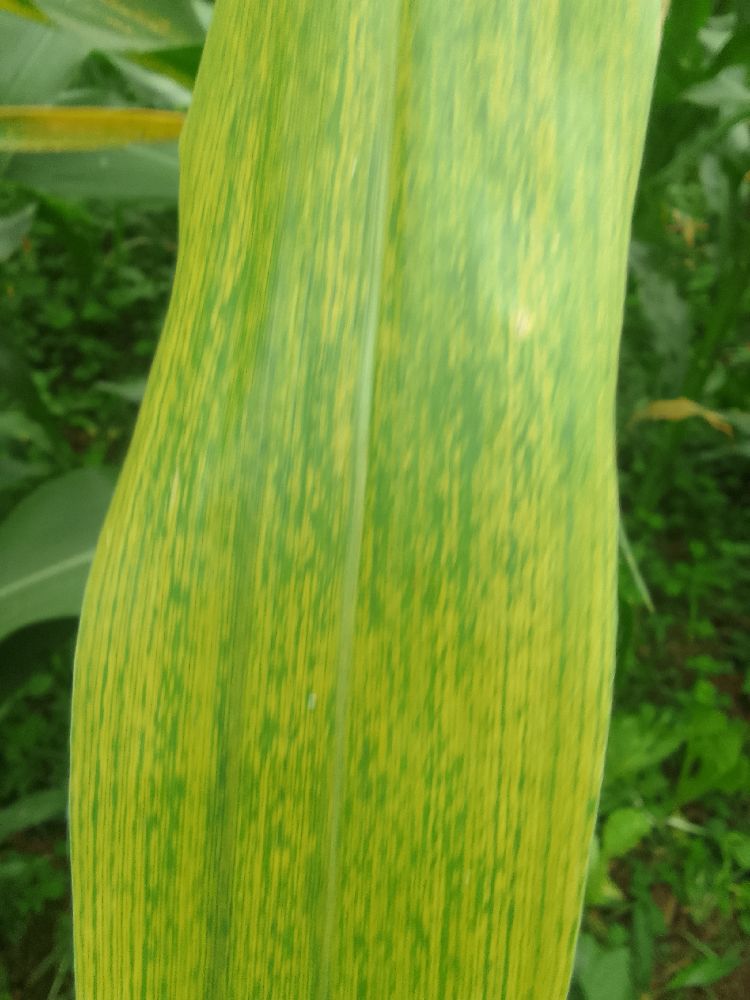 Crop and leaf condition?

maize, maize lethal necrosis
